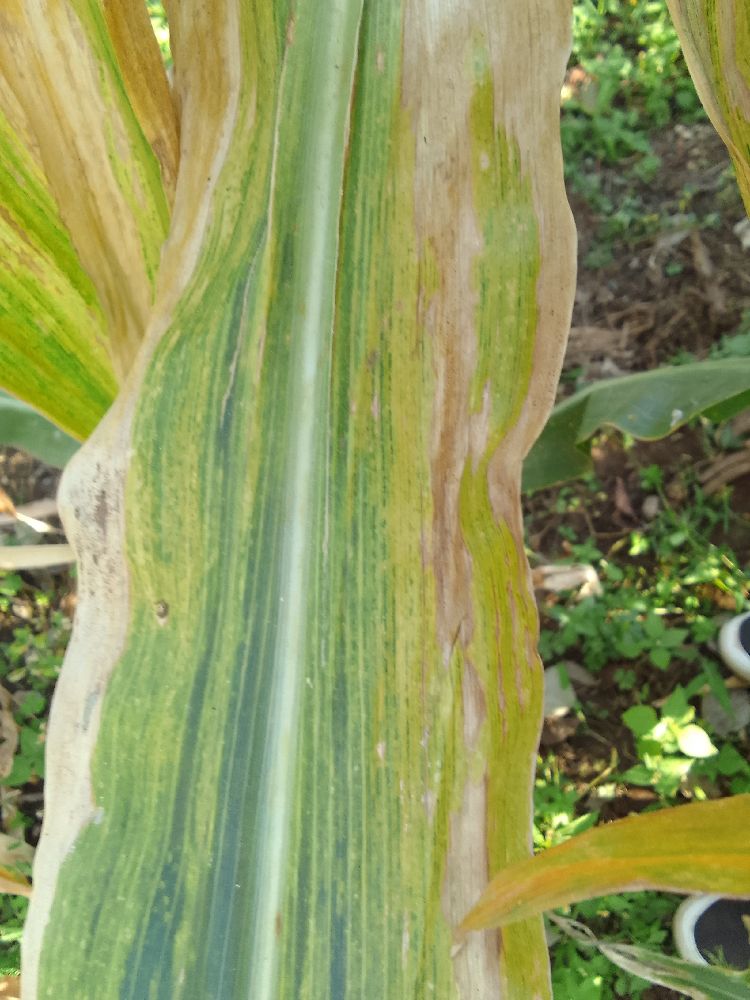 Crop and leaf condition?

maize, maize lethal necrosis
